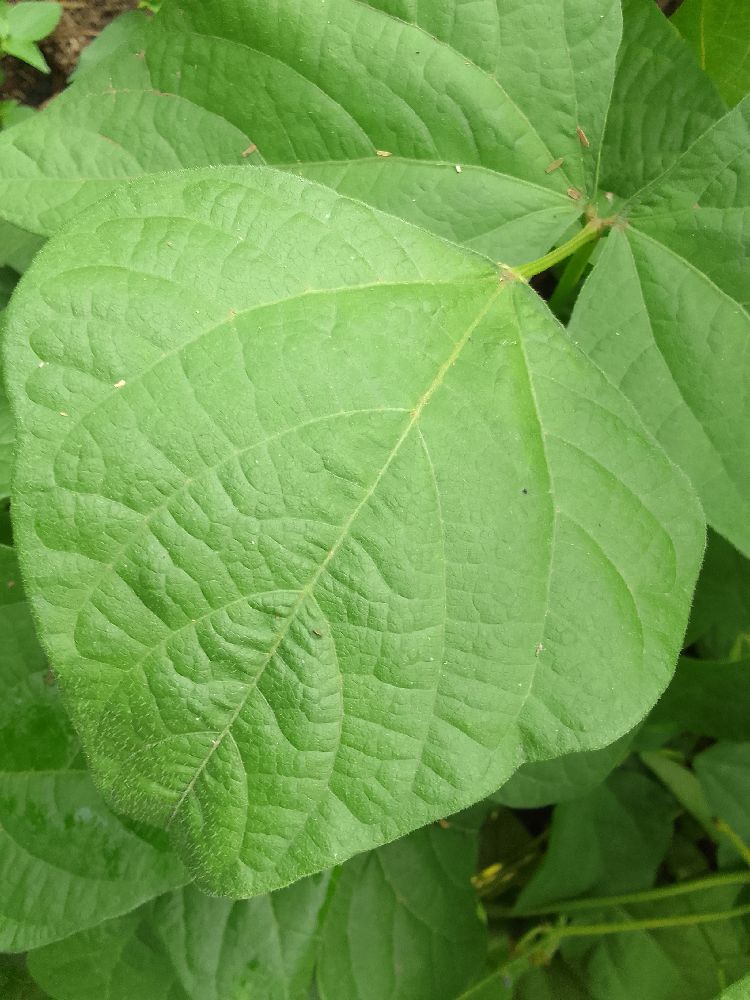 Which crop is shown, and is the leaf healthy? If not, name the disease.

common bean, healthy
